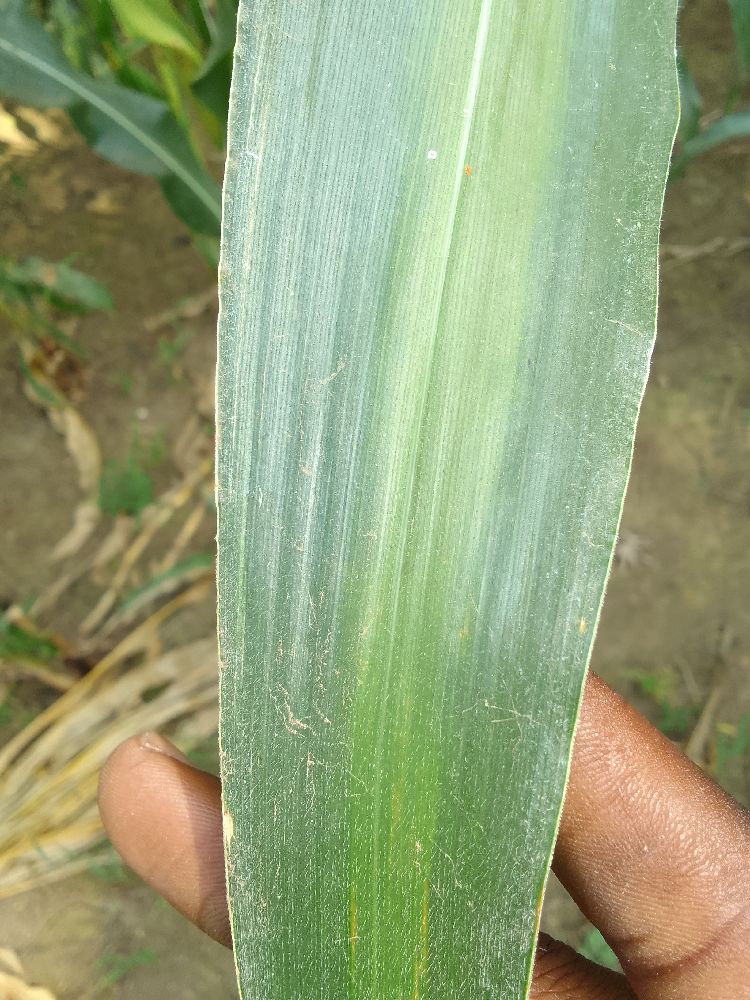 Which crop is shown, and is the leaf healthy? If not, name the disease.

maize, healthy
